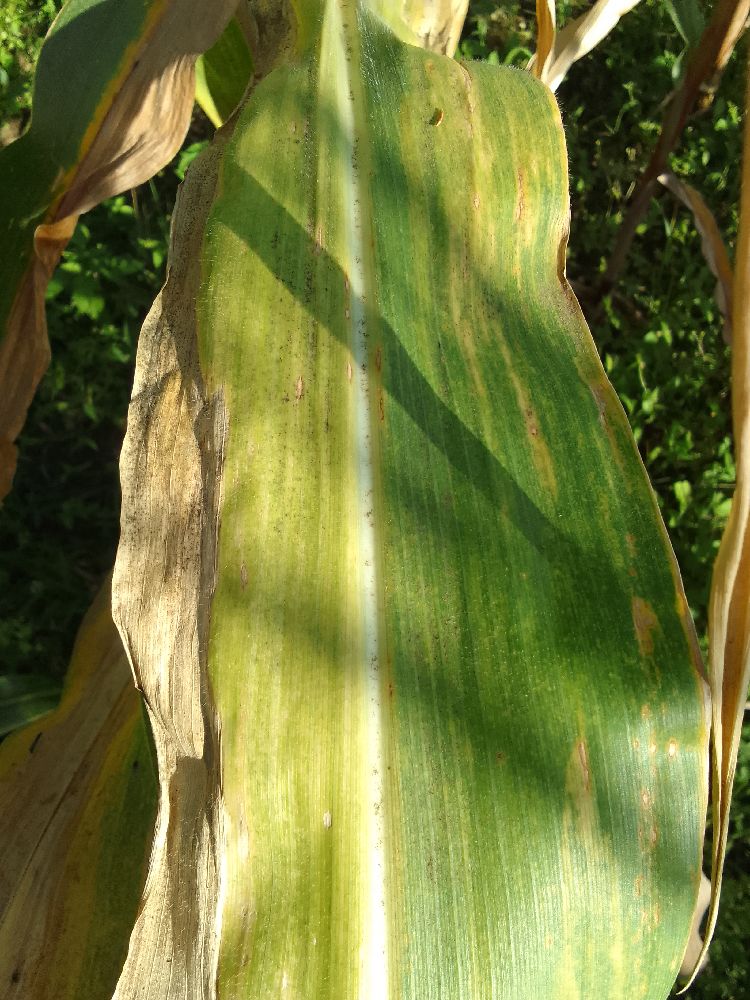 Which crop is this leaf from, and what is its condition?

maize, maize lethal necrosis
